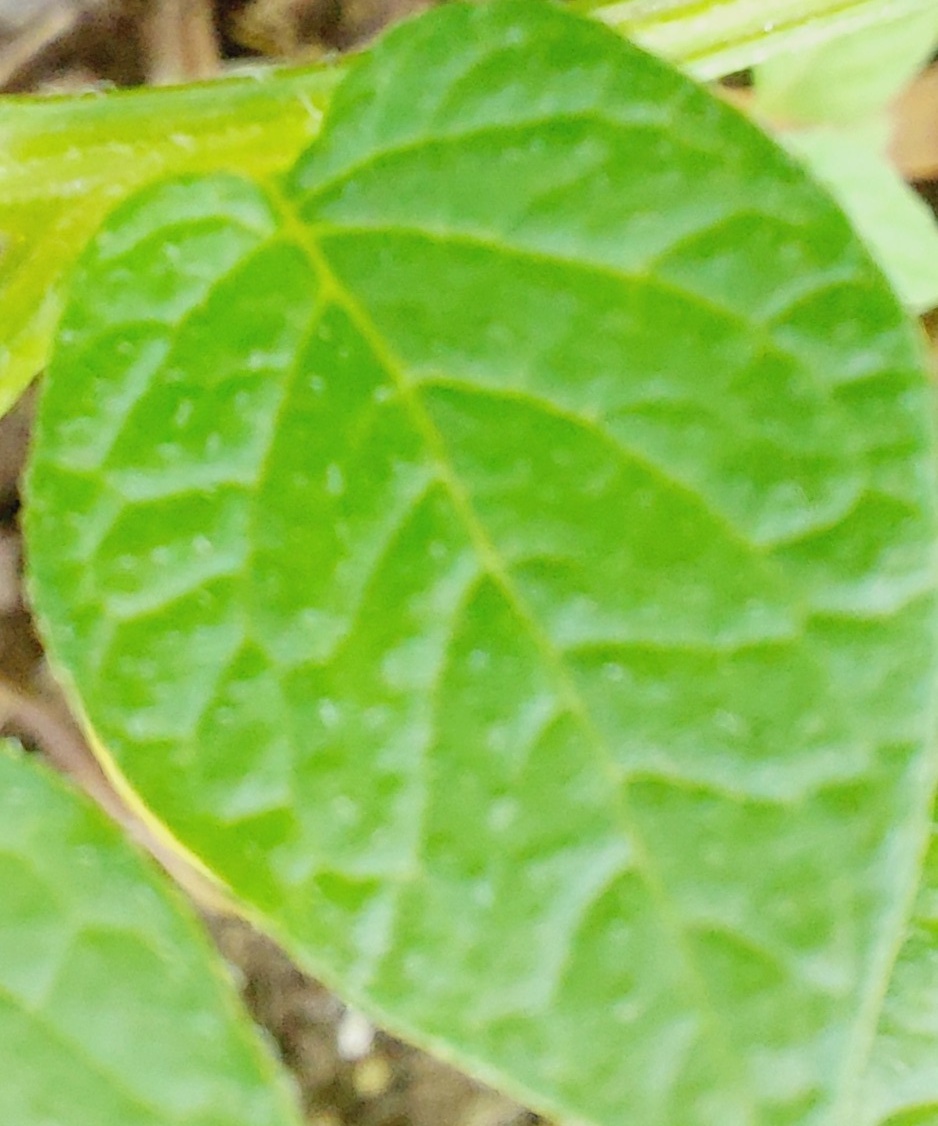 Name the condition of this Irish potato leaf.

healthy
